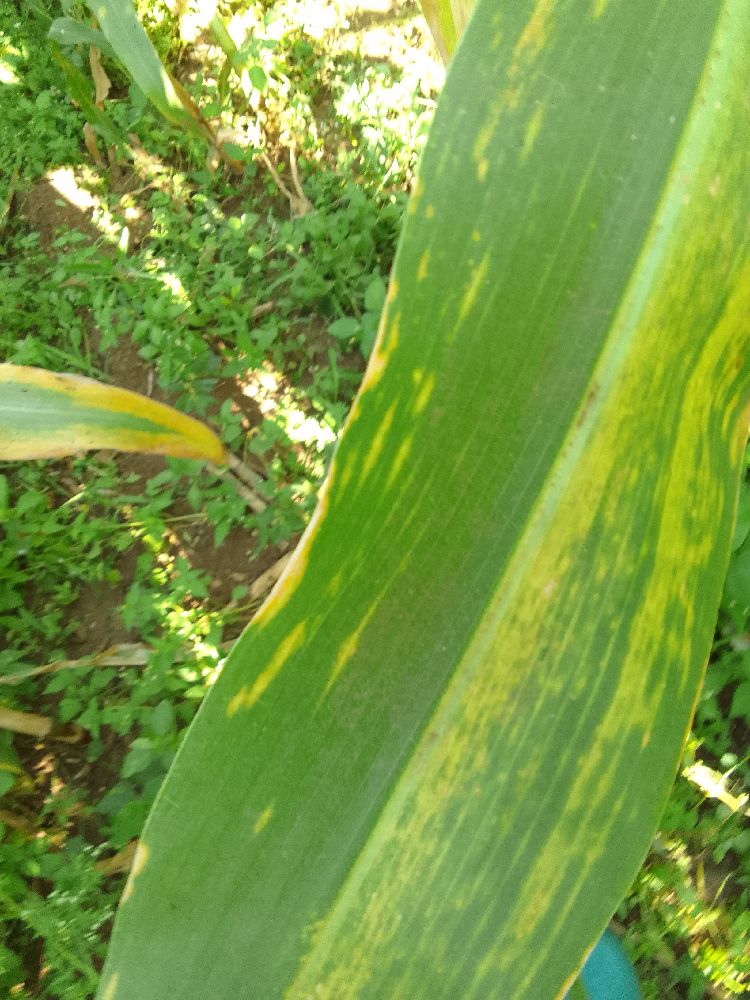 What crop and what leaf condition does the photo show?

maize, maize lethal necrosis
